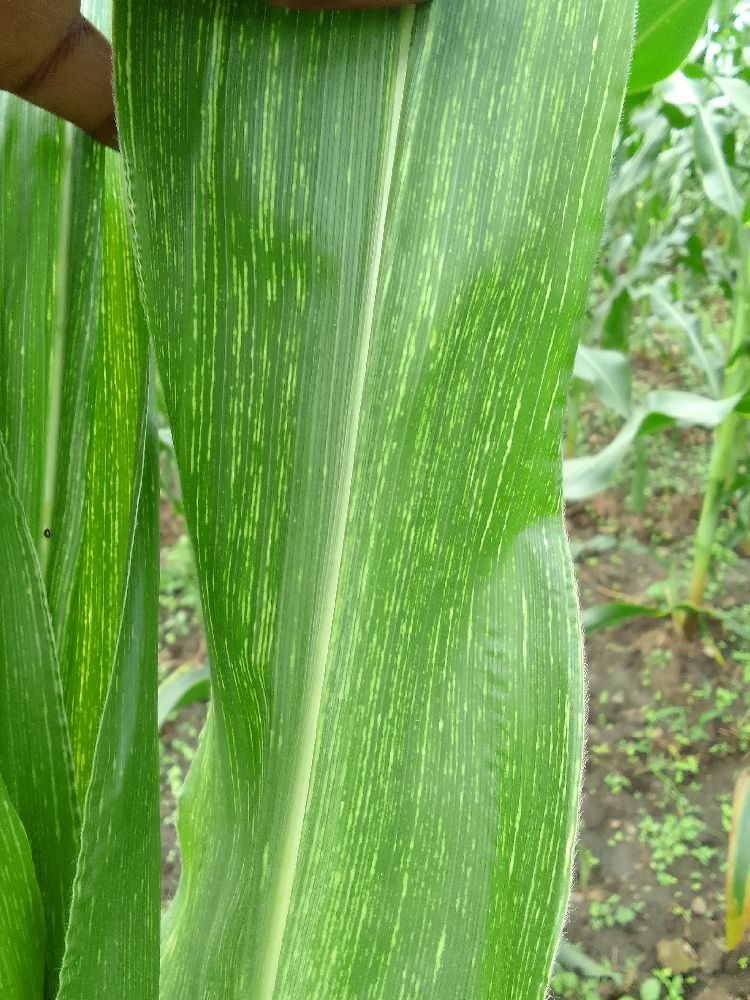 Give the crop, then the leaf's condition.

maize, maize streak virus
